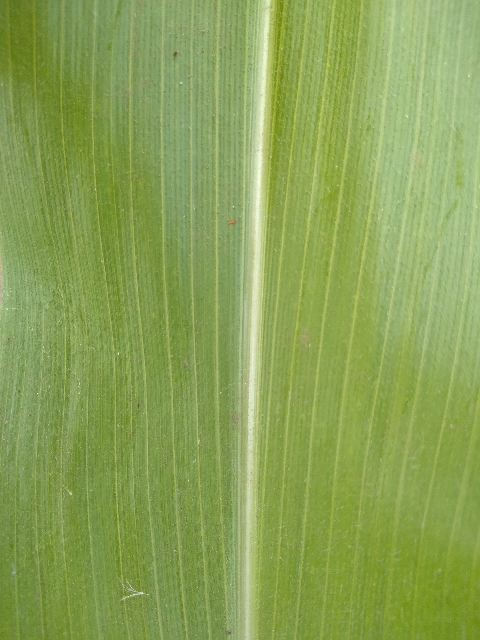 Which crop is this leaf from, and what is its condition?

maize, healthy
